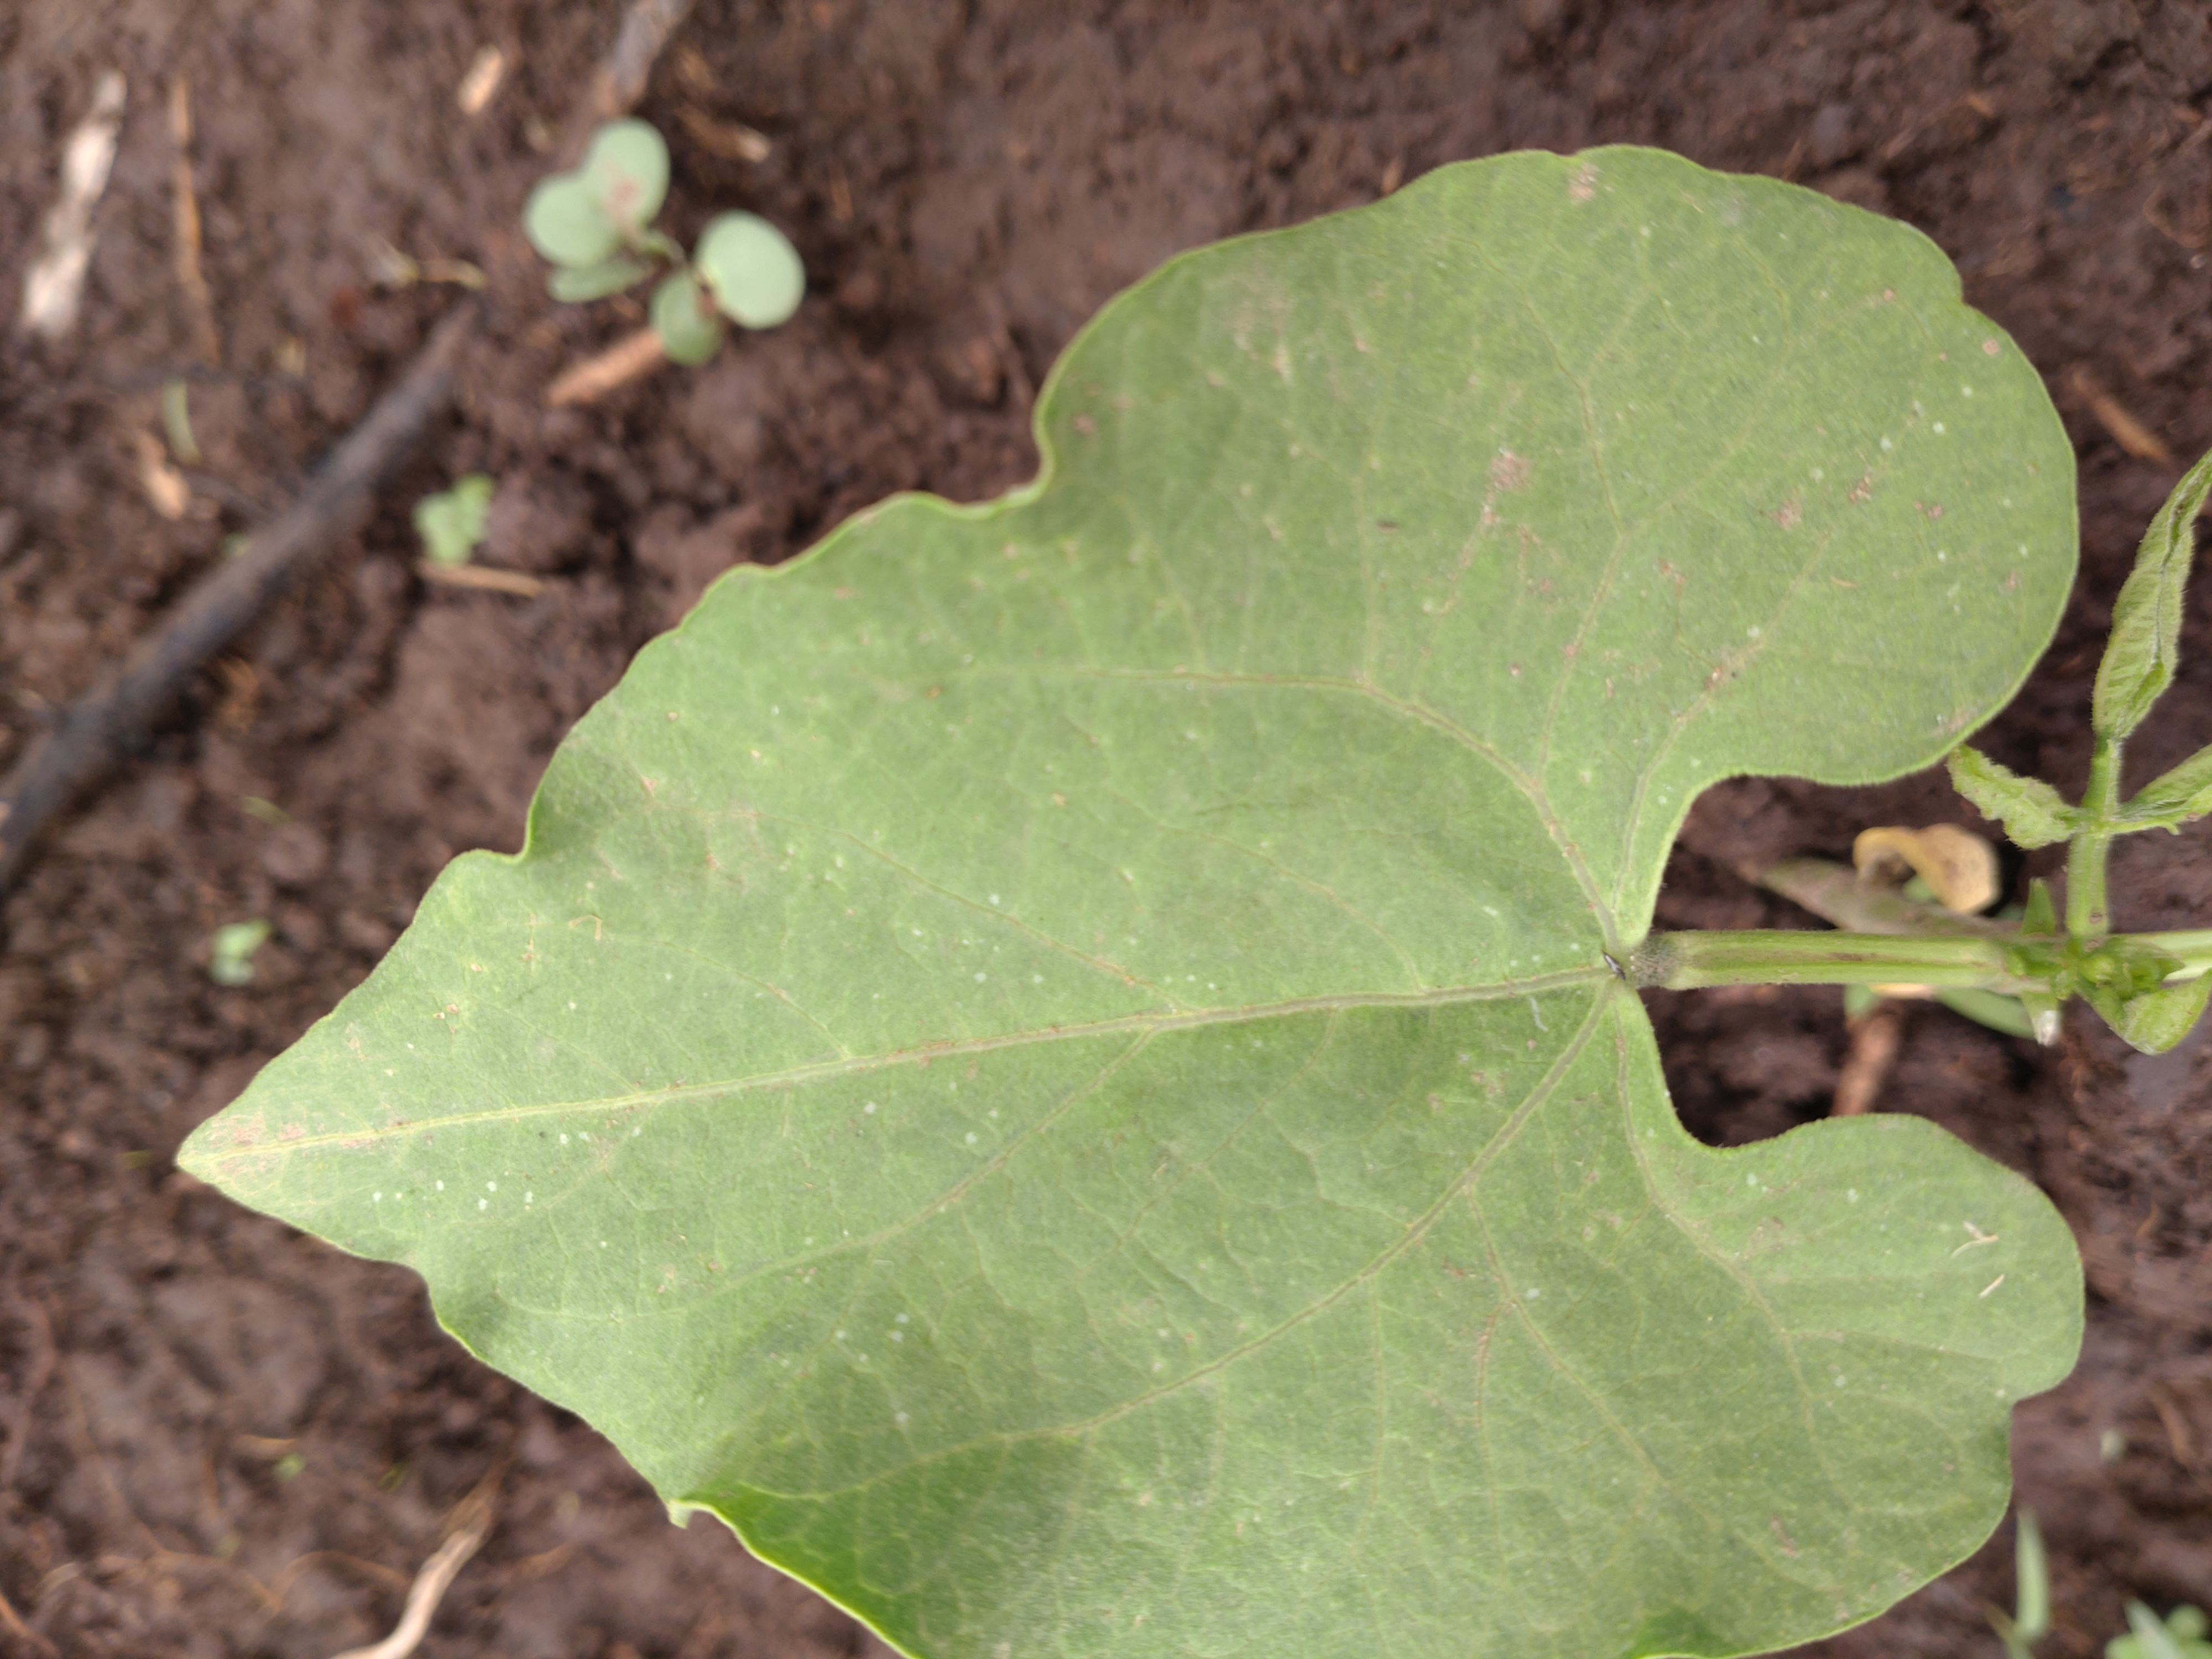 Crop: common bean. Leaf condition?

healthy
